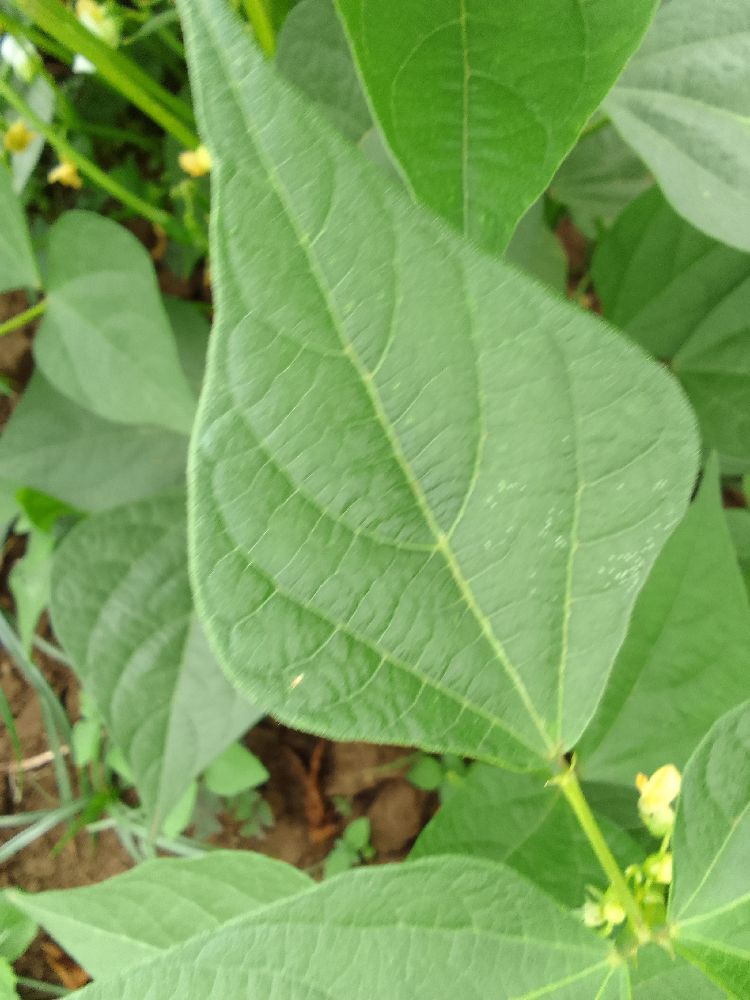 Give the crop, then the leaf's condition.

common bean, healthy
